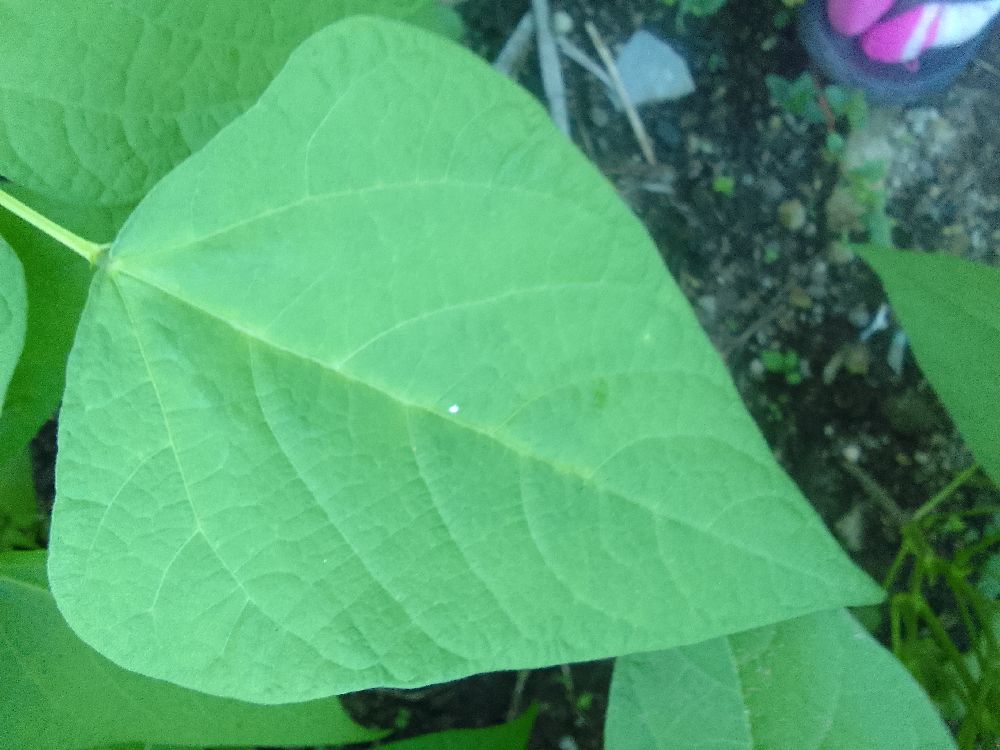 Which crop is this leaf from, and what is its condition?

common bean, healthy
